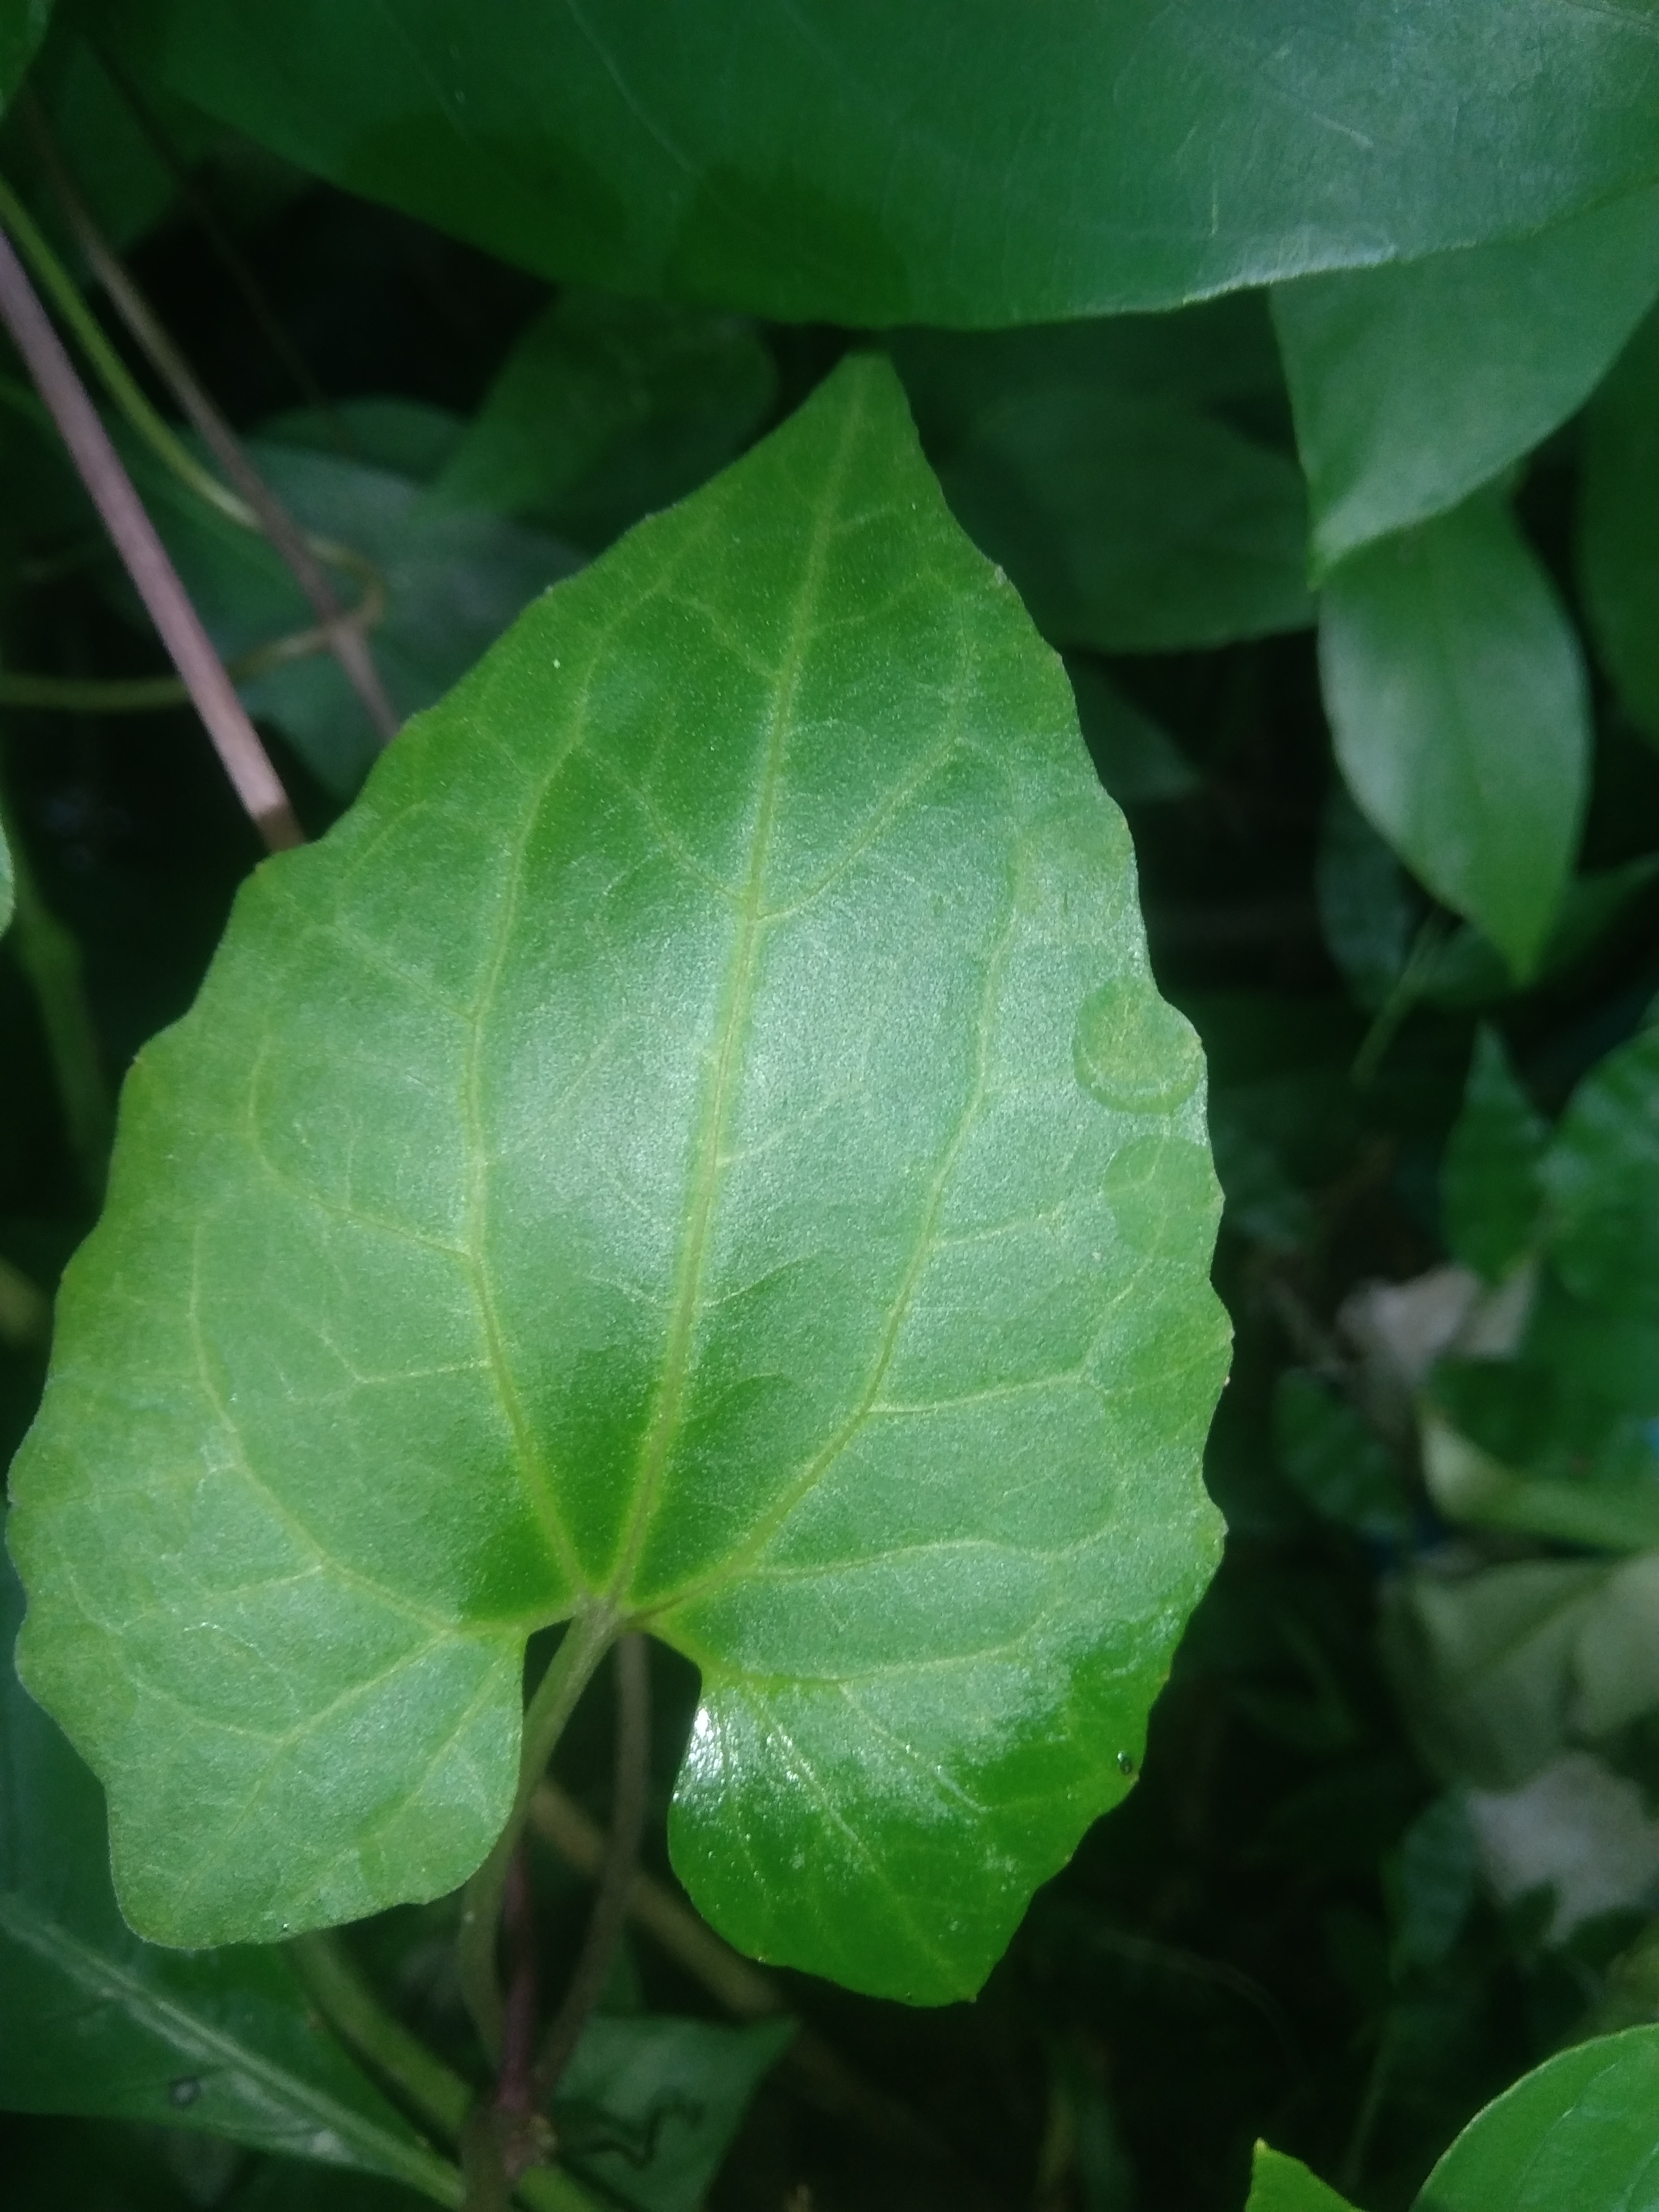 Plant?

bitter vine
